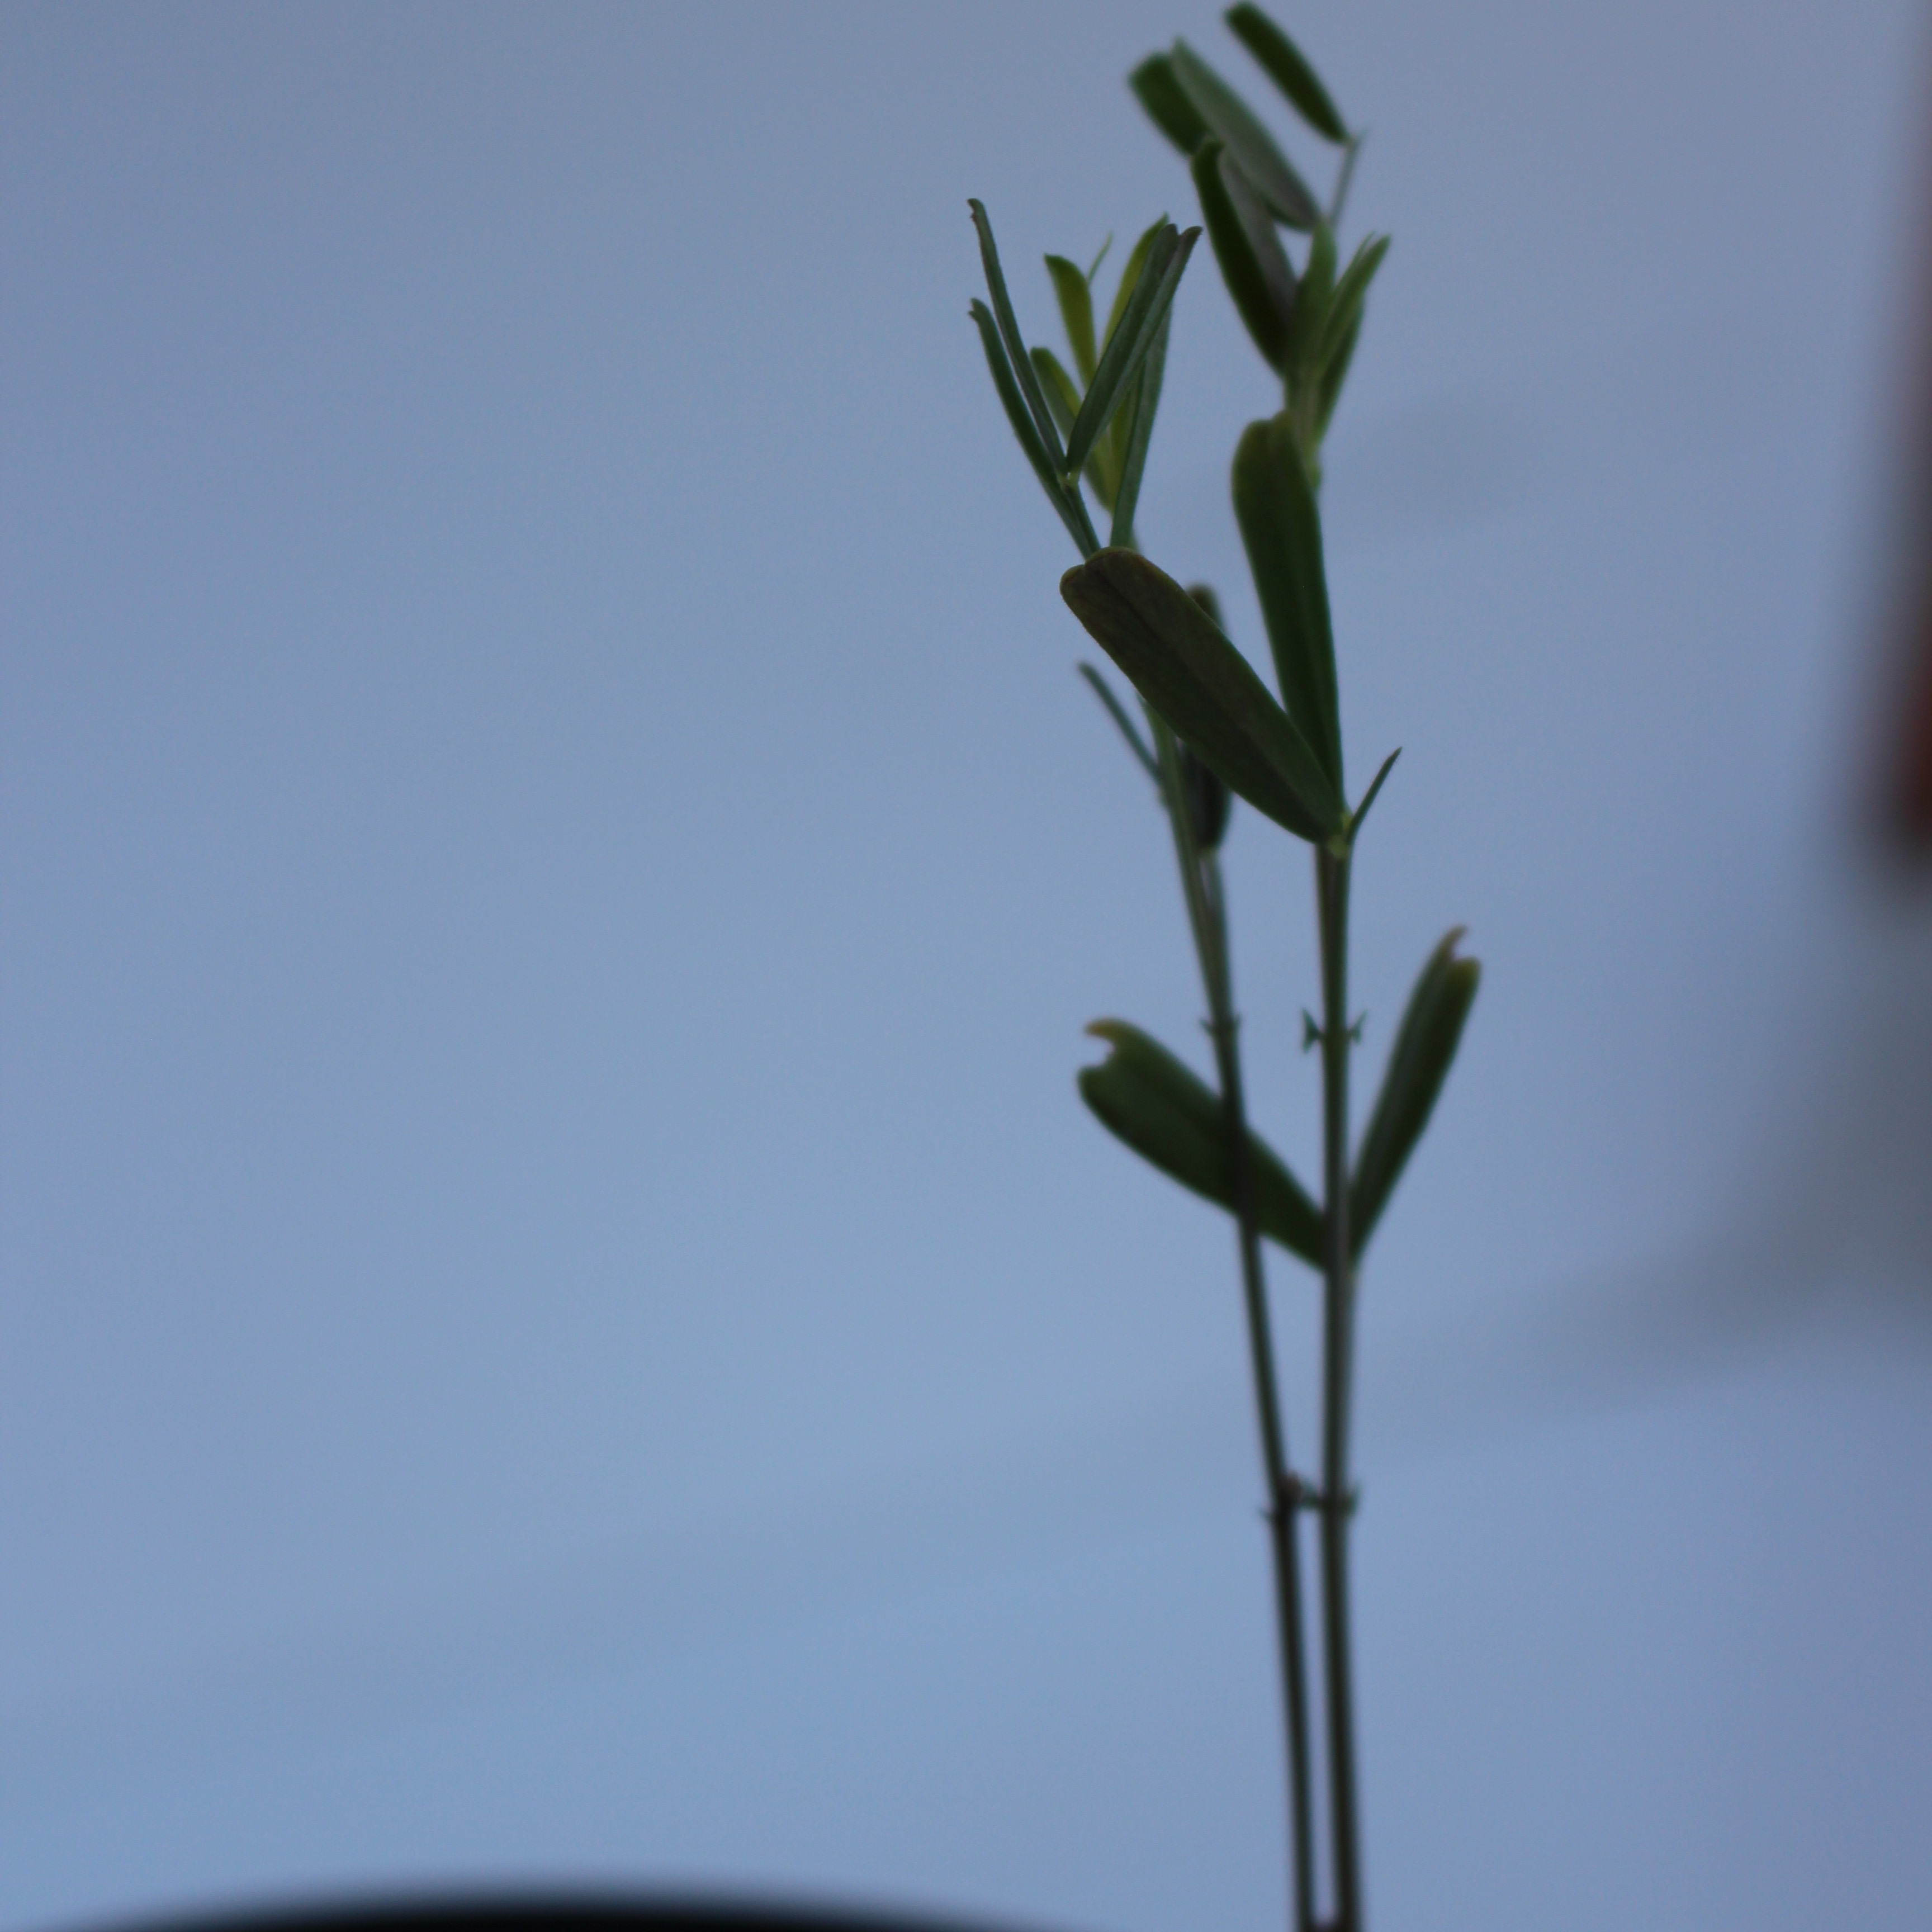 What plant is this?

Vicia sativa
